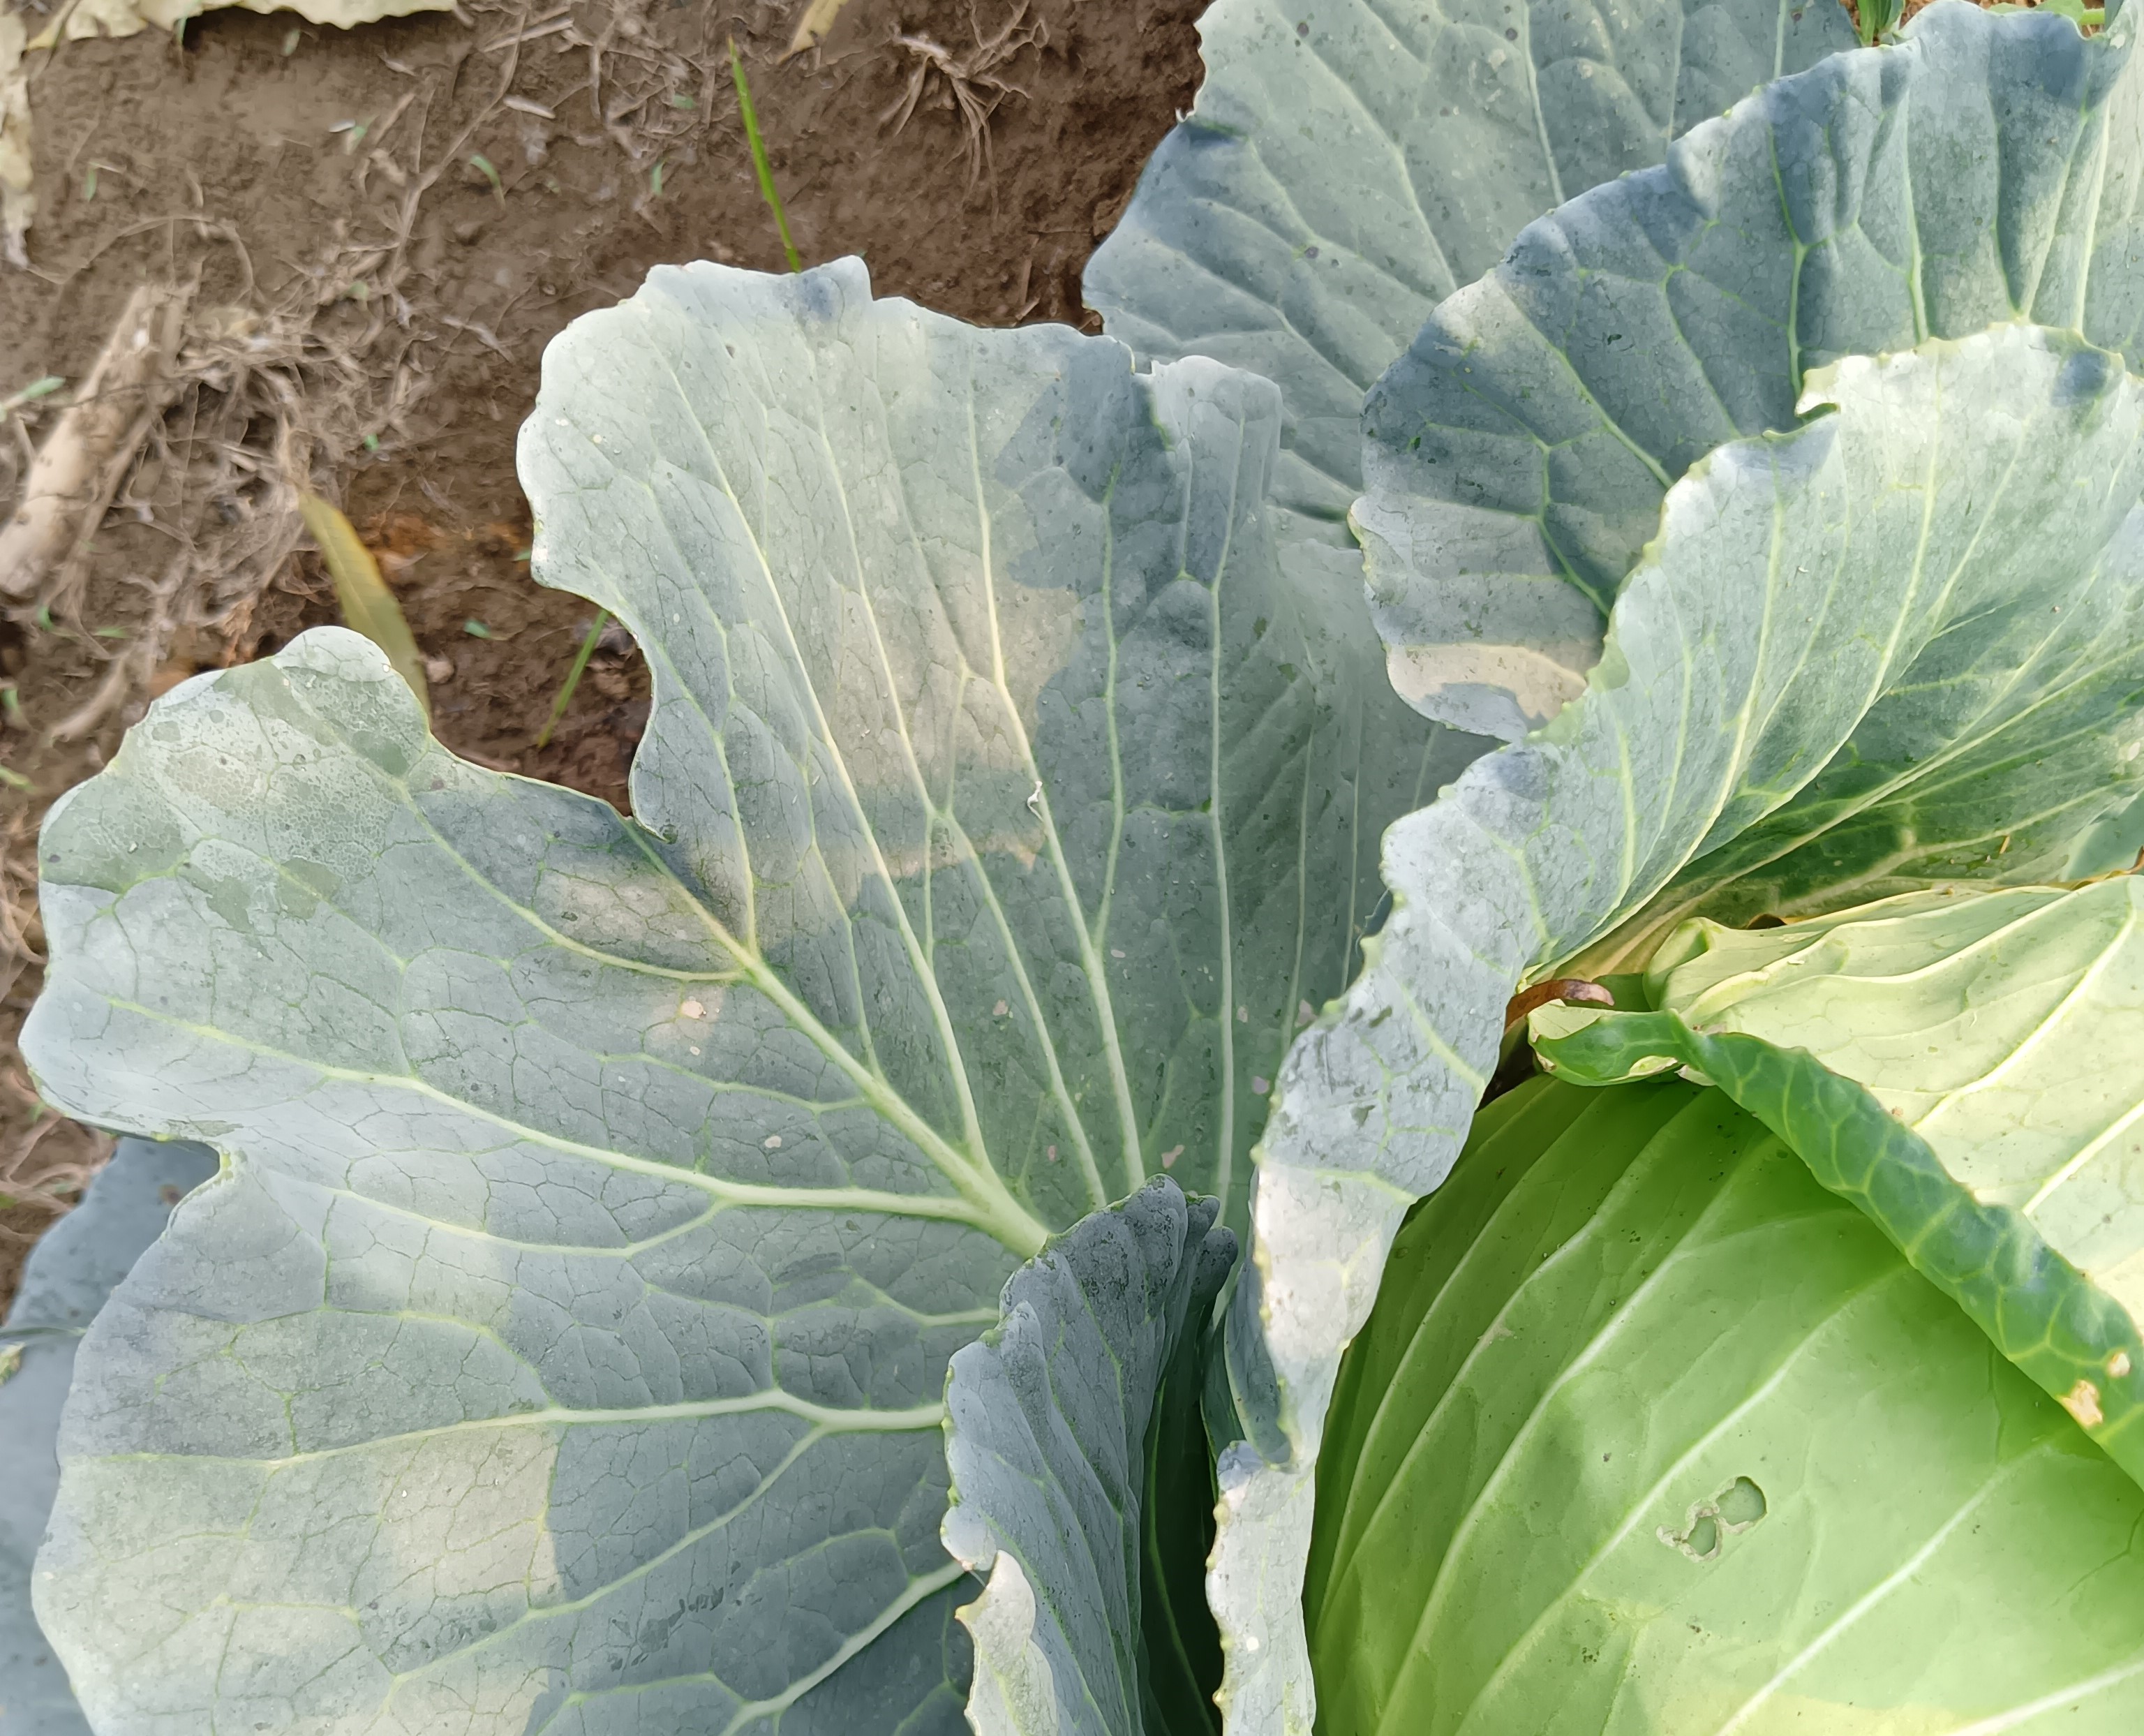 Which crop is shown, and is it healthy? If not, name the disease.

cabbage, healthy
